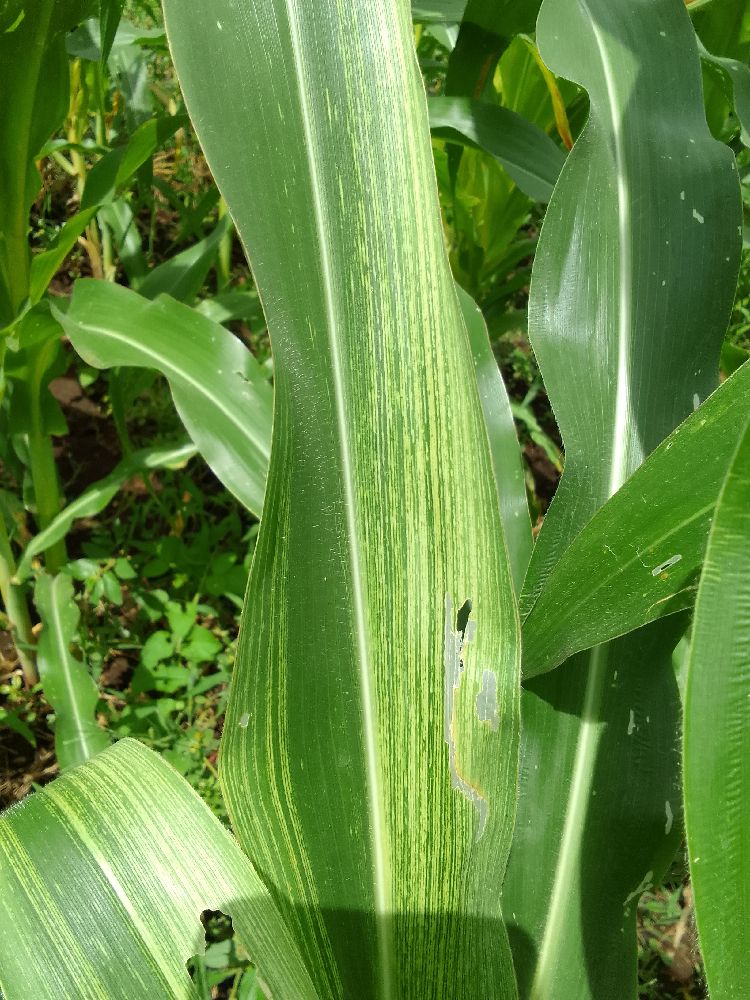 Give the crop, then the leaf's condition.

maize, maize streak virus
